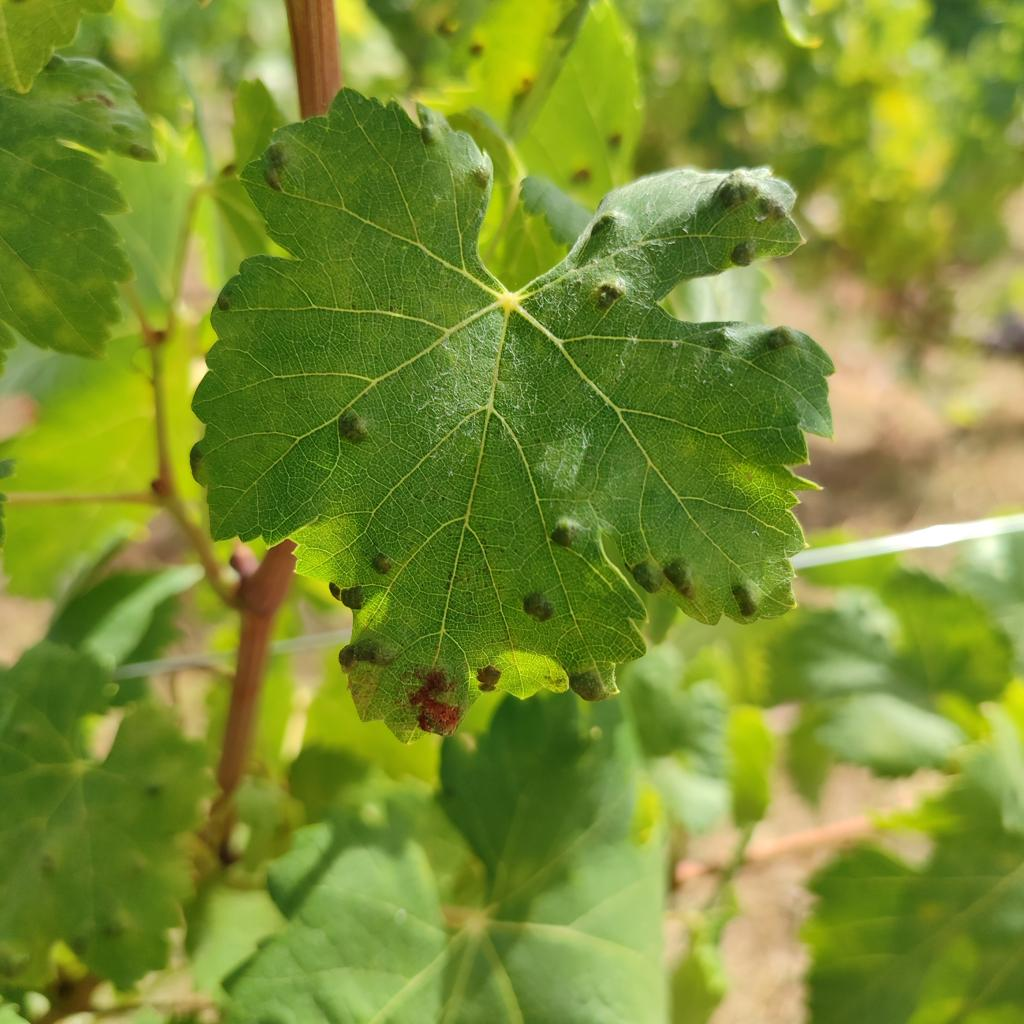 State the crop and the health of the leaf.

grapevine, erineum mite
